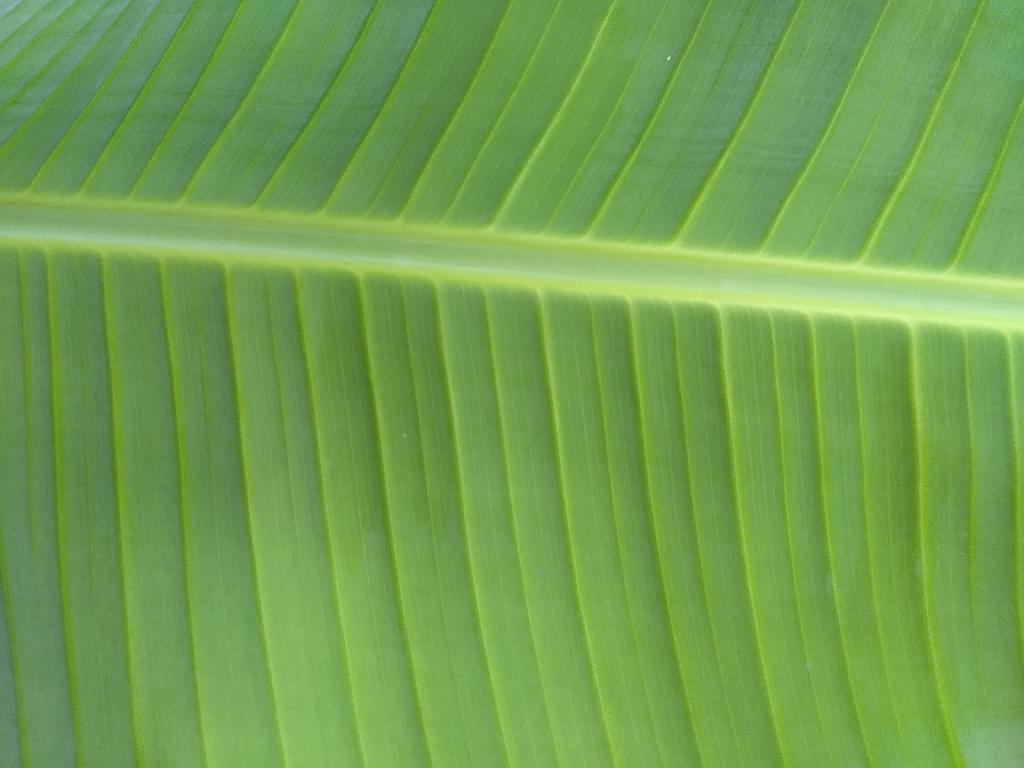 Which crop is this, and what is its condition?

banana, healthy
